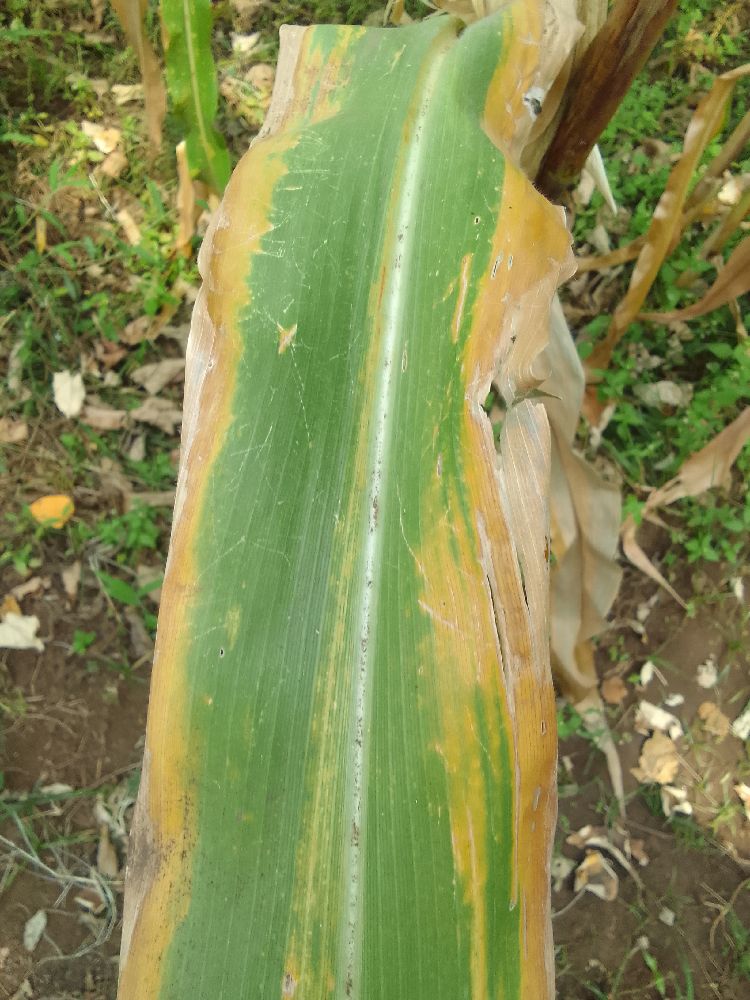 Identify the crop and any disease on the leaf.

maize, maize lethal necrosis
